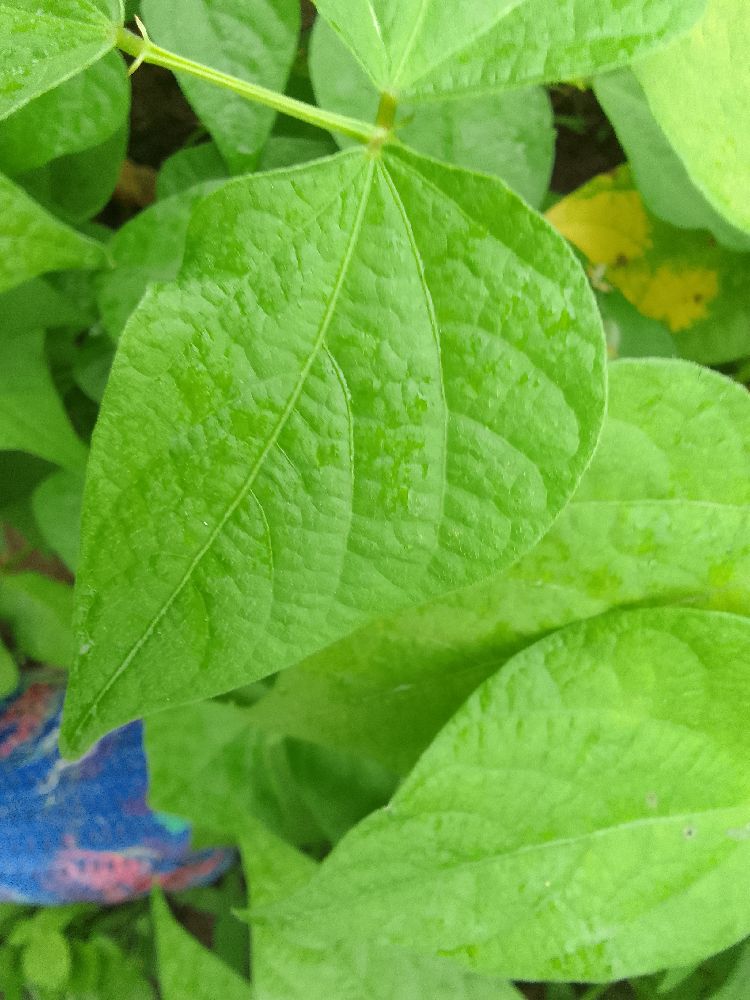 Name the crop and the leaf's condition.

common bean, healthy
